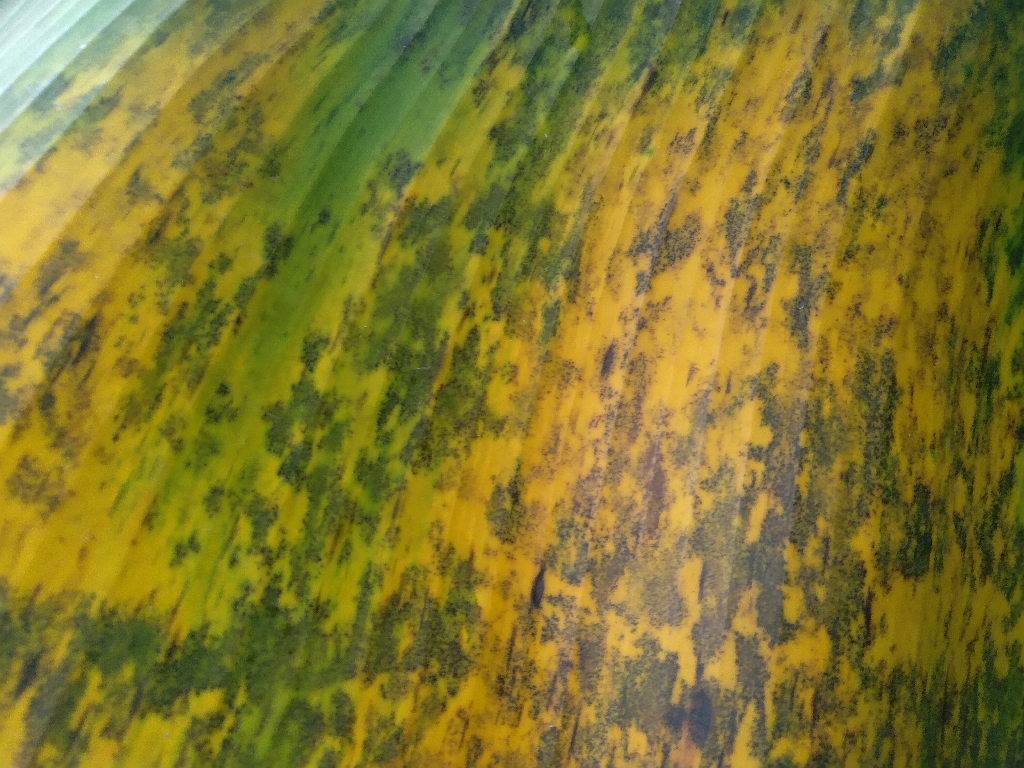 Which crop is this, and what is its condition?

banana, black sigatoka
